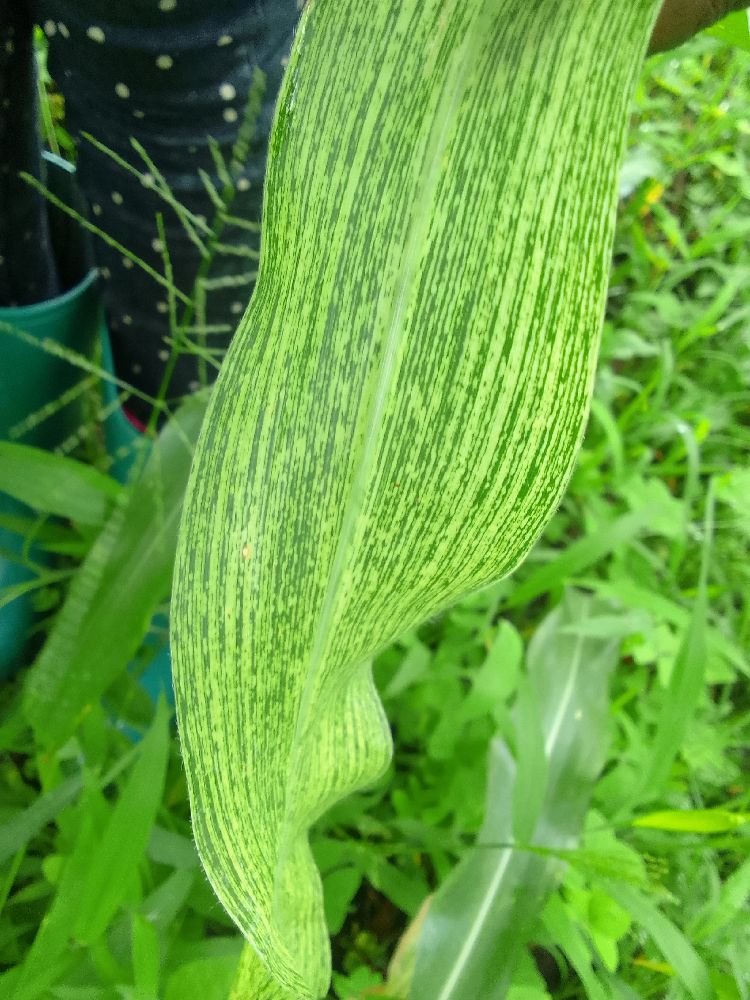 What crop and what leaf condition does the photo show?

maize, maize streak virus
